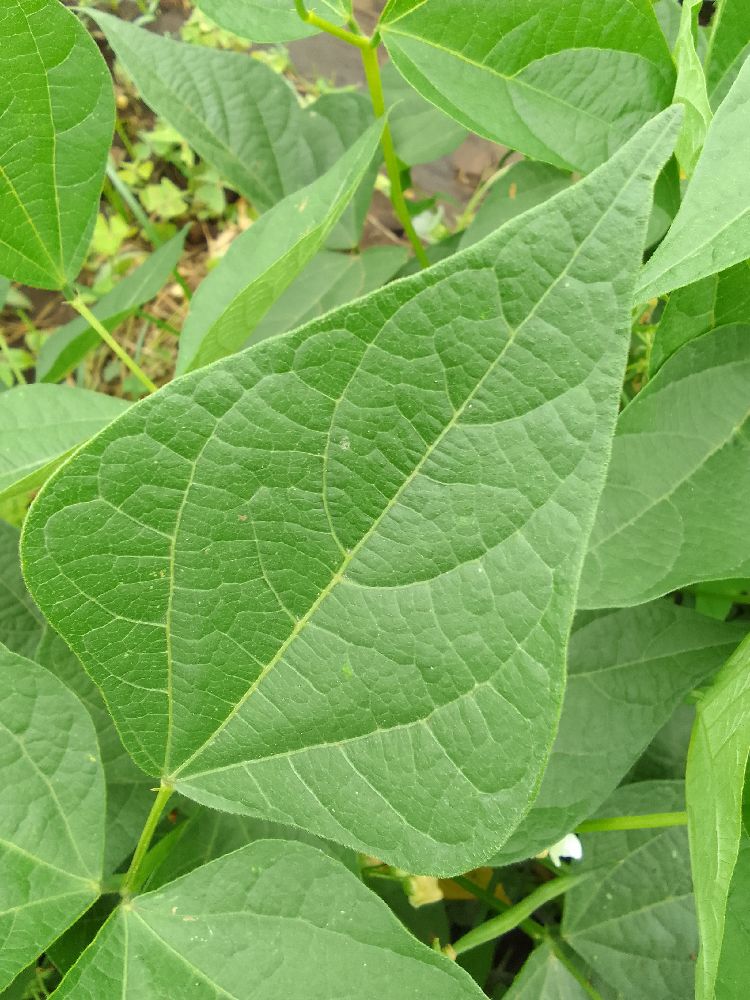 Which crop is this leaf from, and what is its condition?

common bean, healthy
